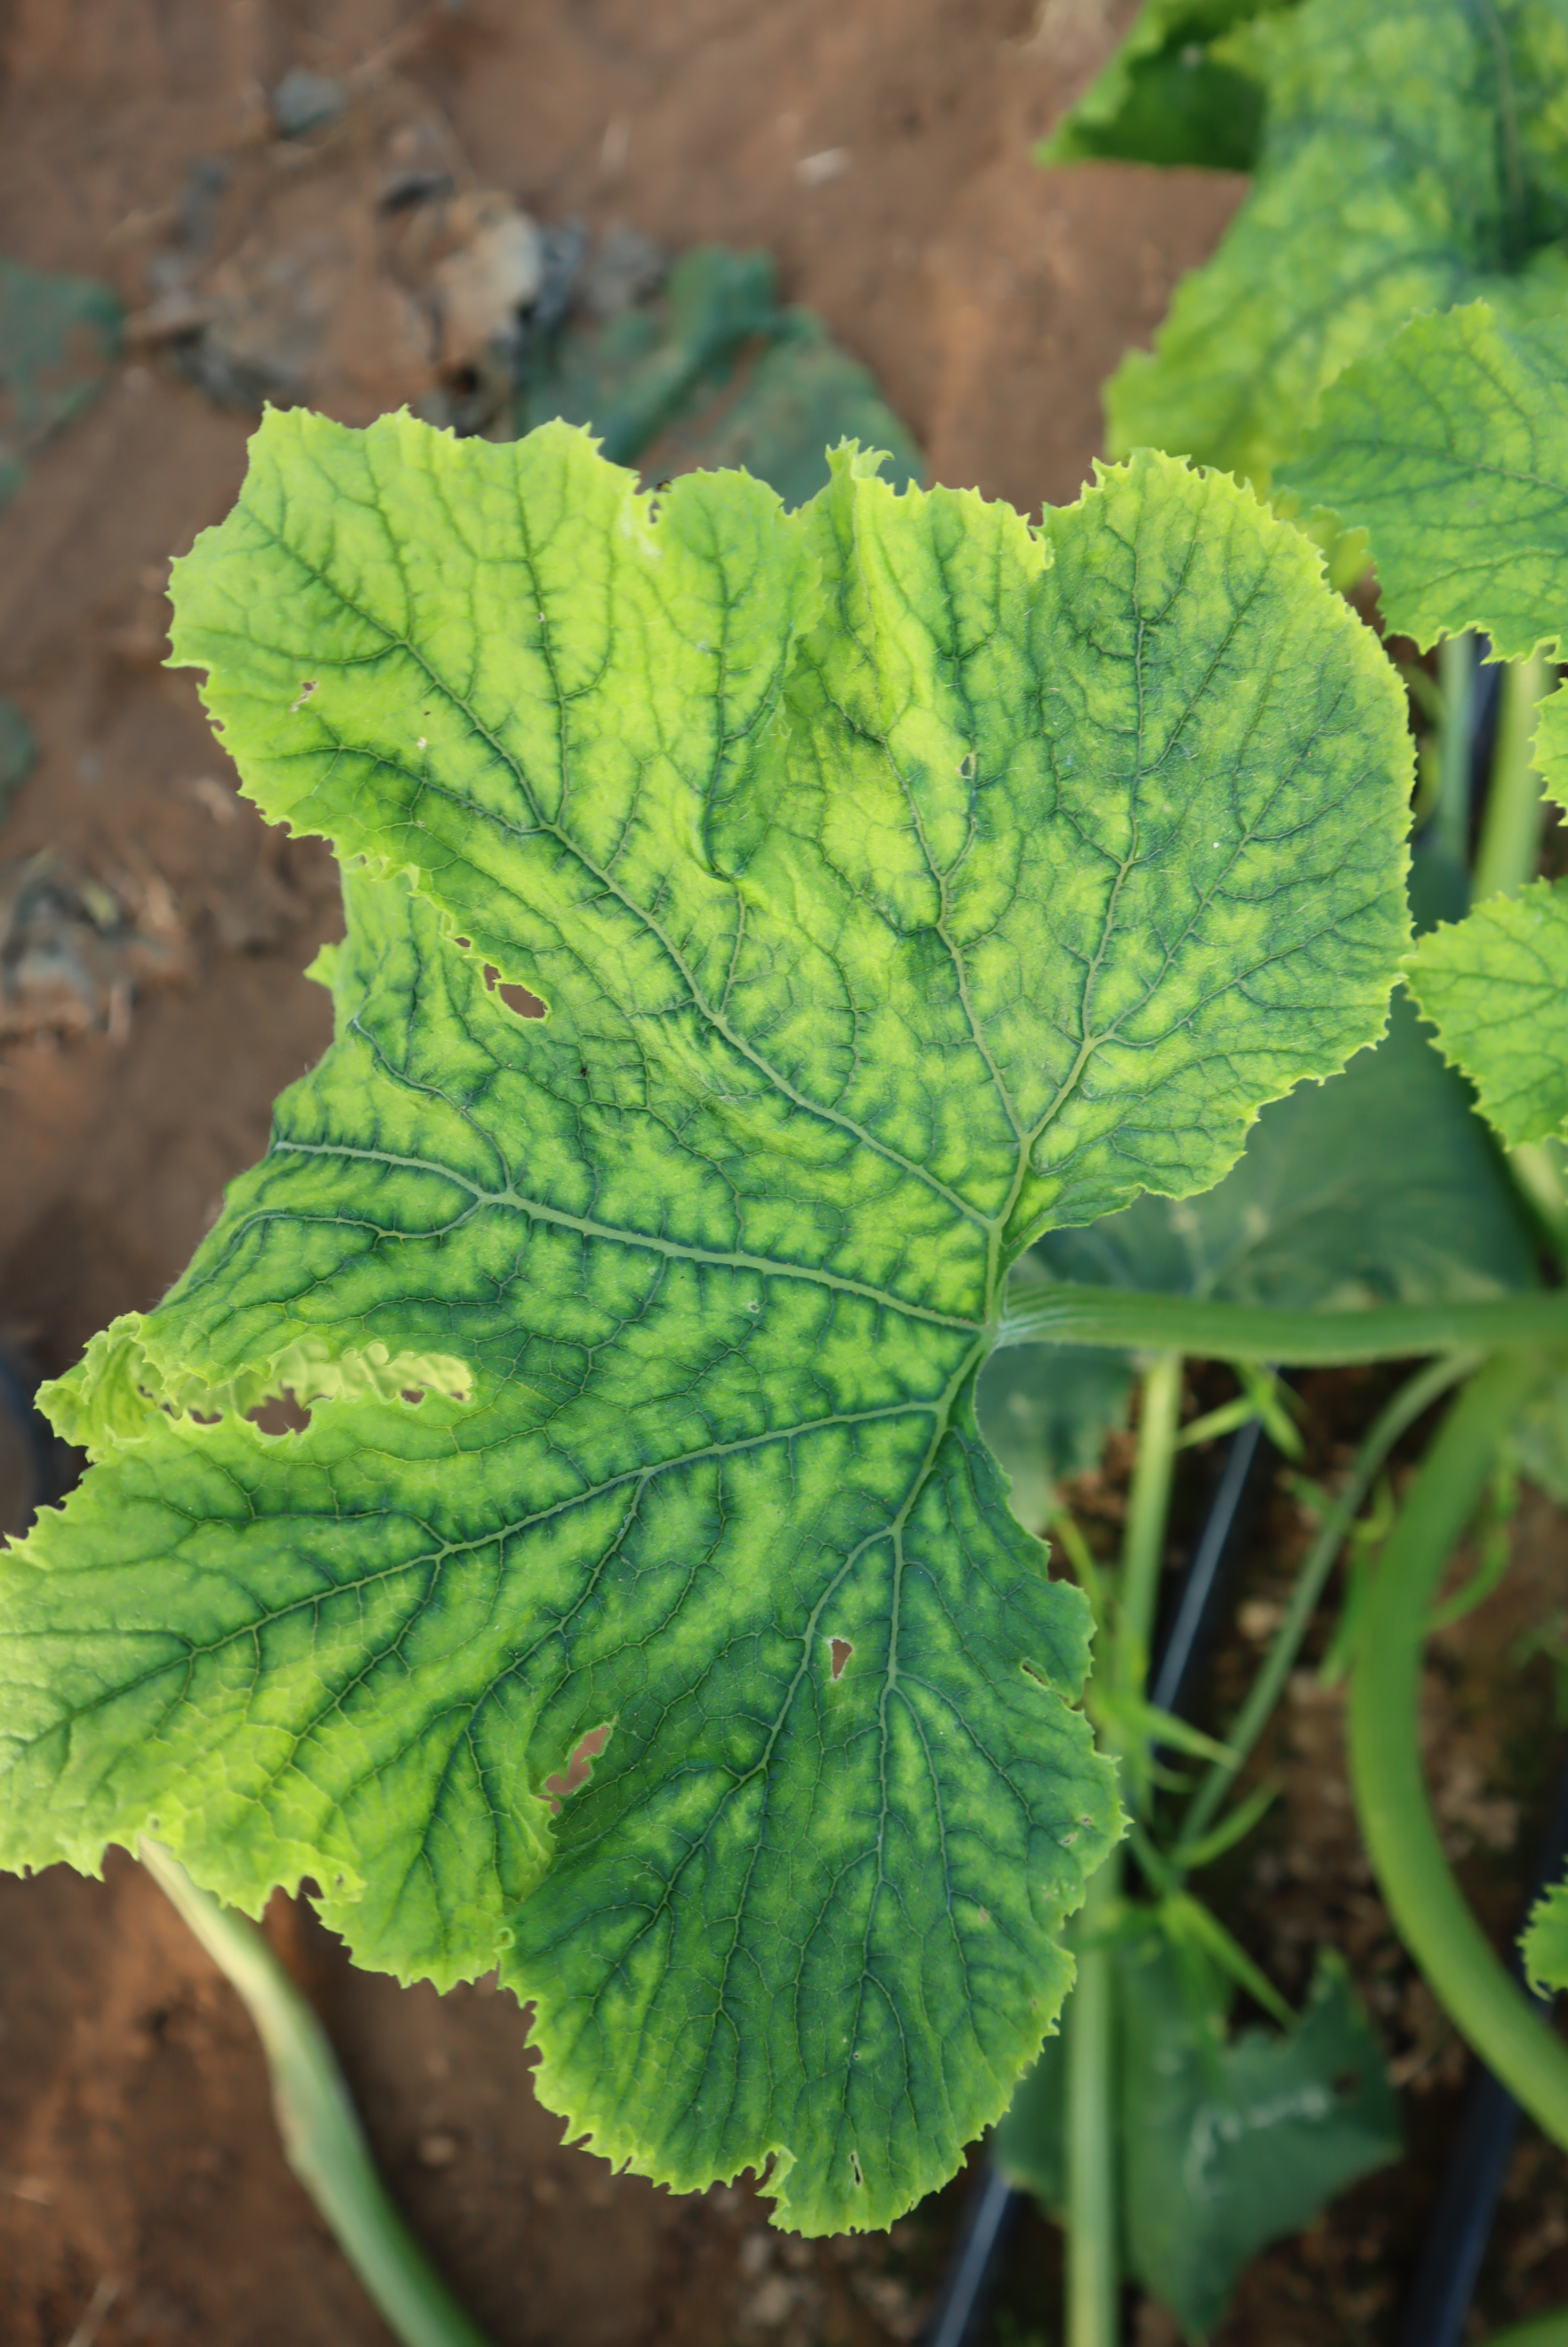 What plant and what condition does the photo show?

zucchini, virosis
